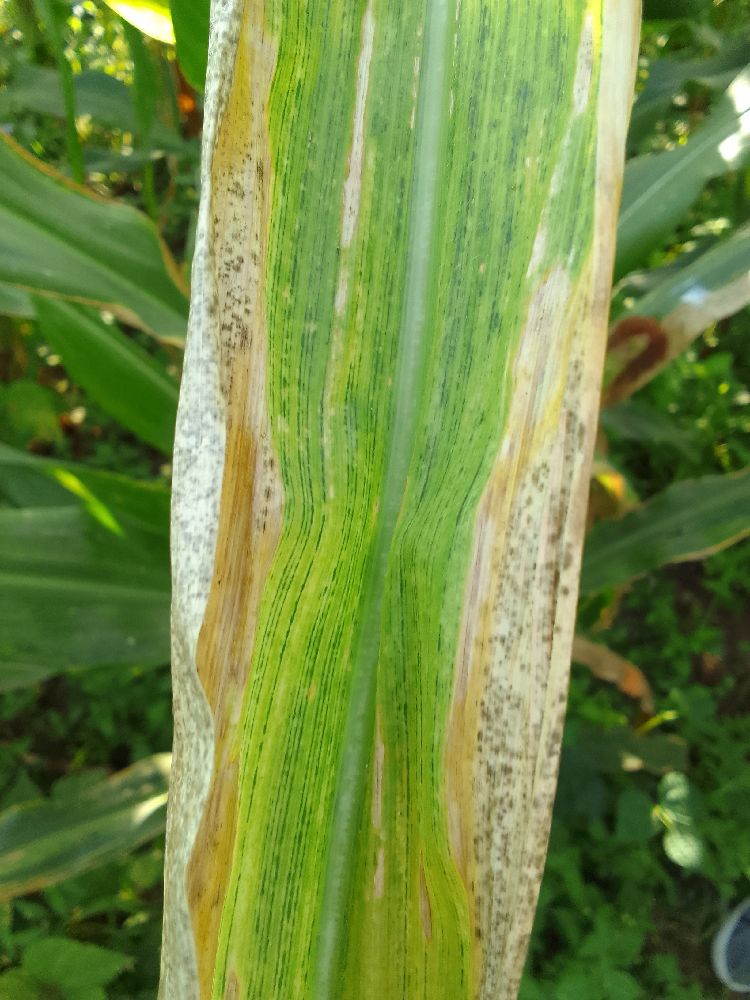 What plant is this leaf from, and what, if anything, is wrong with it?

maize, maize lethal necrosis
